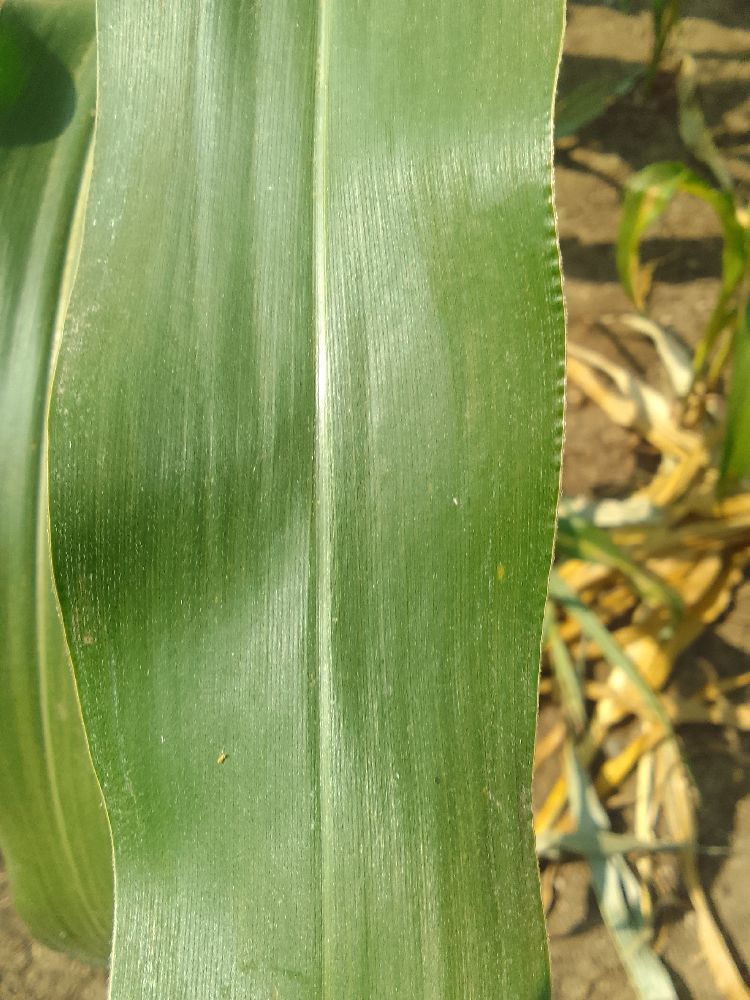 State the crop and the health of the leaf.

maize, healthy
